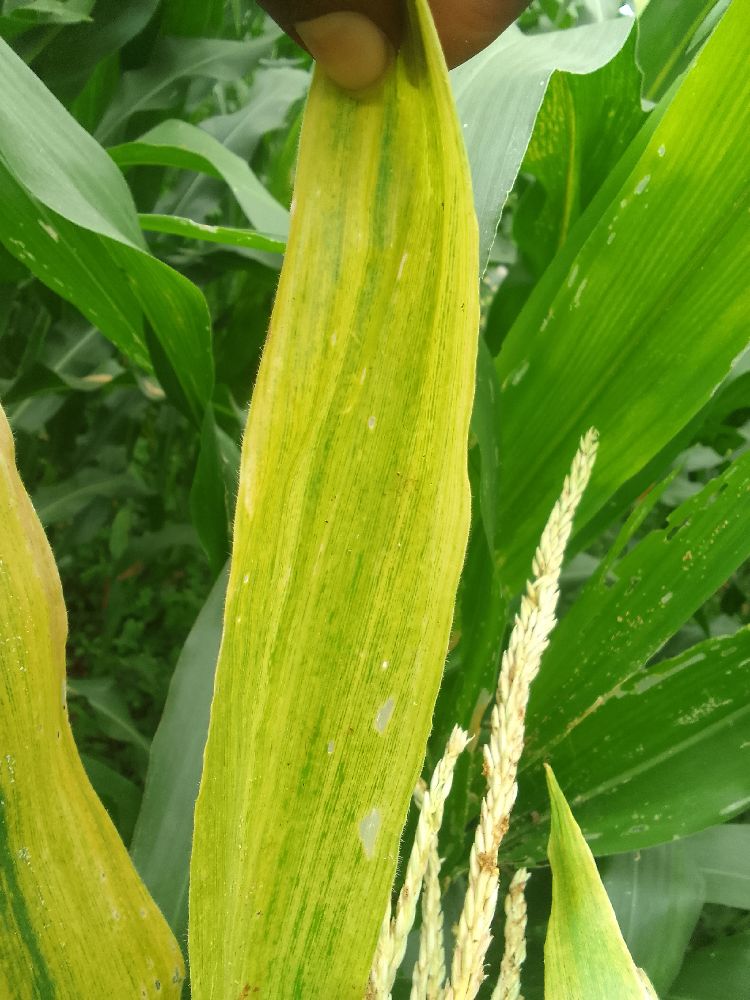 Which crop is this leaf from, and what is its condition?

maize, maize lethal necrosis
